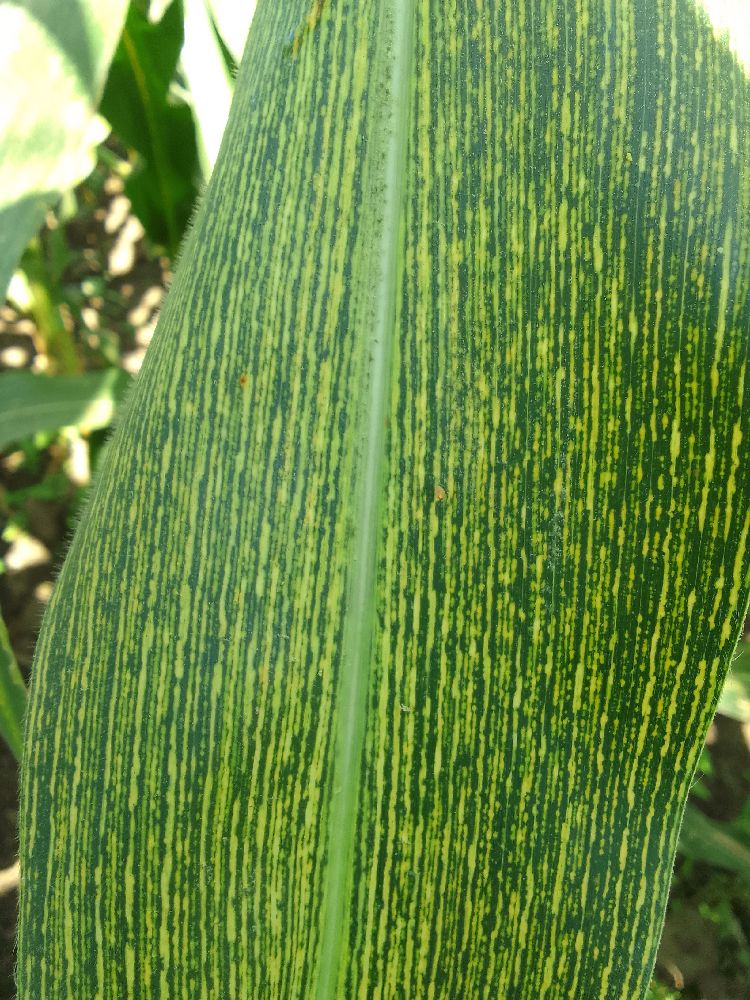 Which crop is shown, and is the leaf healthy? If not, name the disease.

maize, maize streak virus
